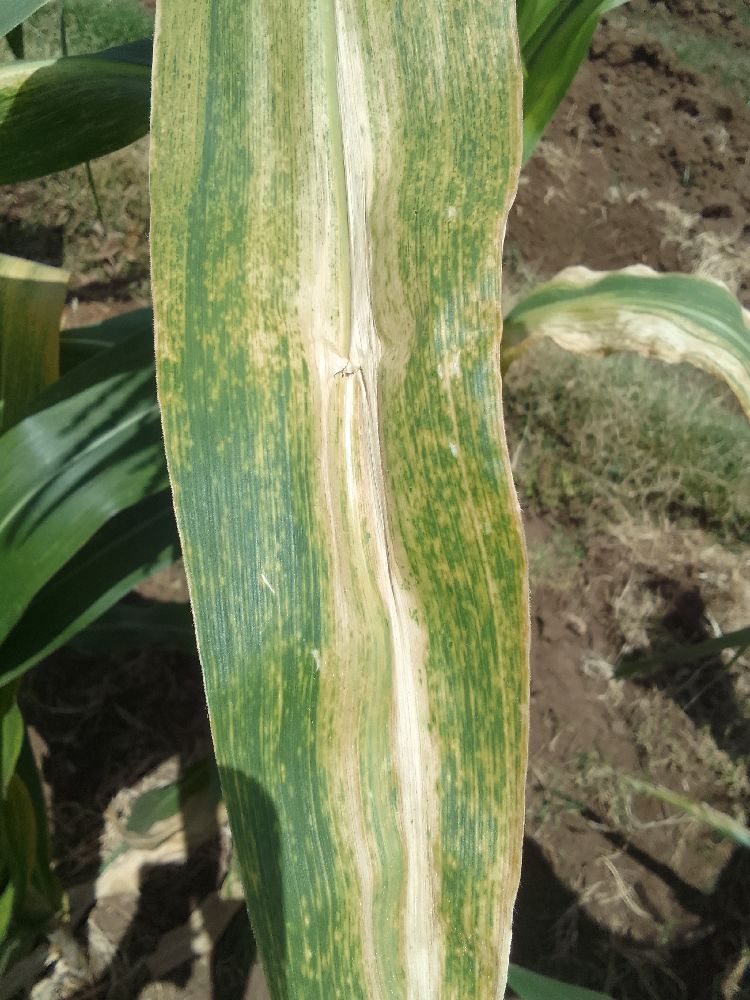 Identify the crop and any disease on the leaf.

maize, maize lethal necrosis
